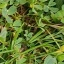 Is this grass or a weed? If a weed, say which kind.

unstructured weed
